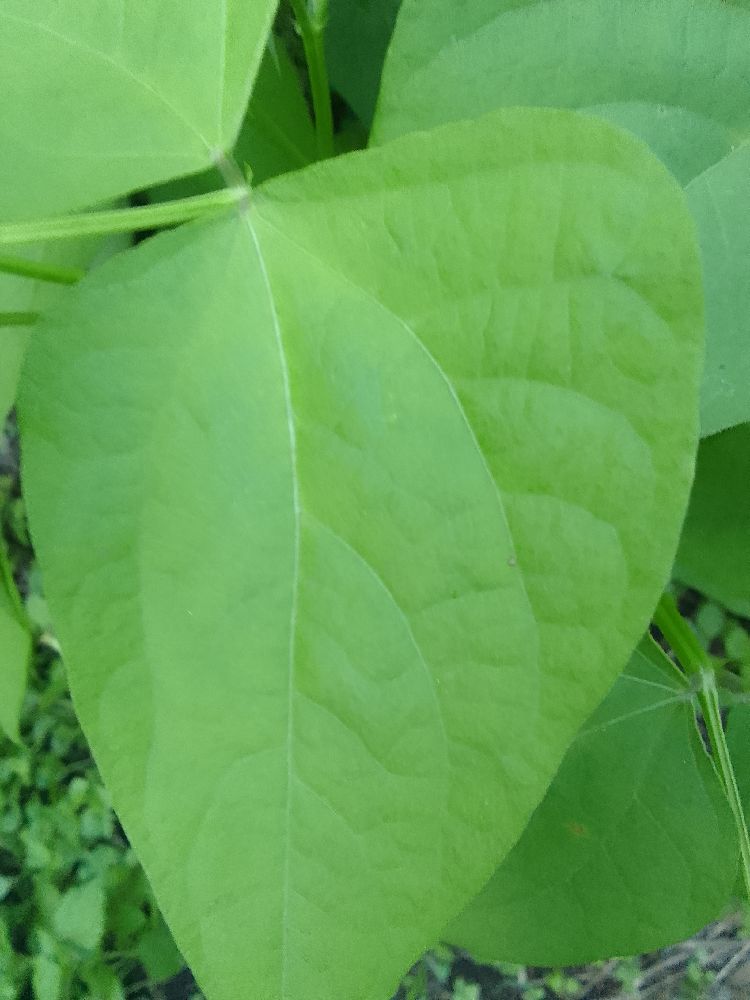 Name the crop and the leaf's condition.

common bean, healthy
